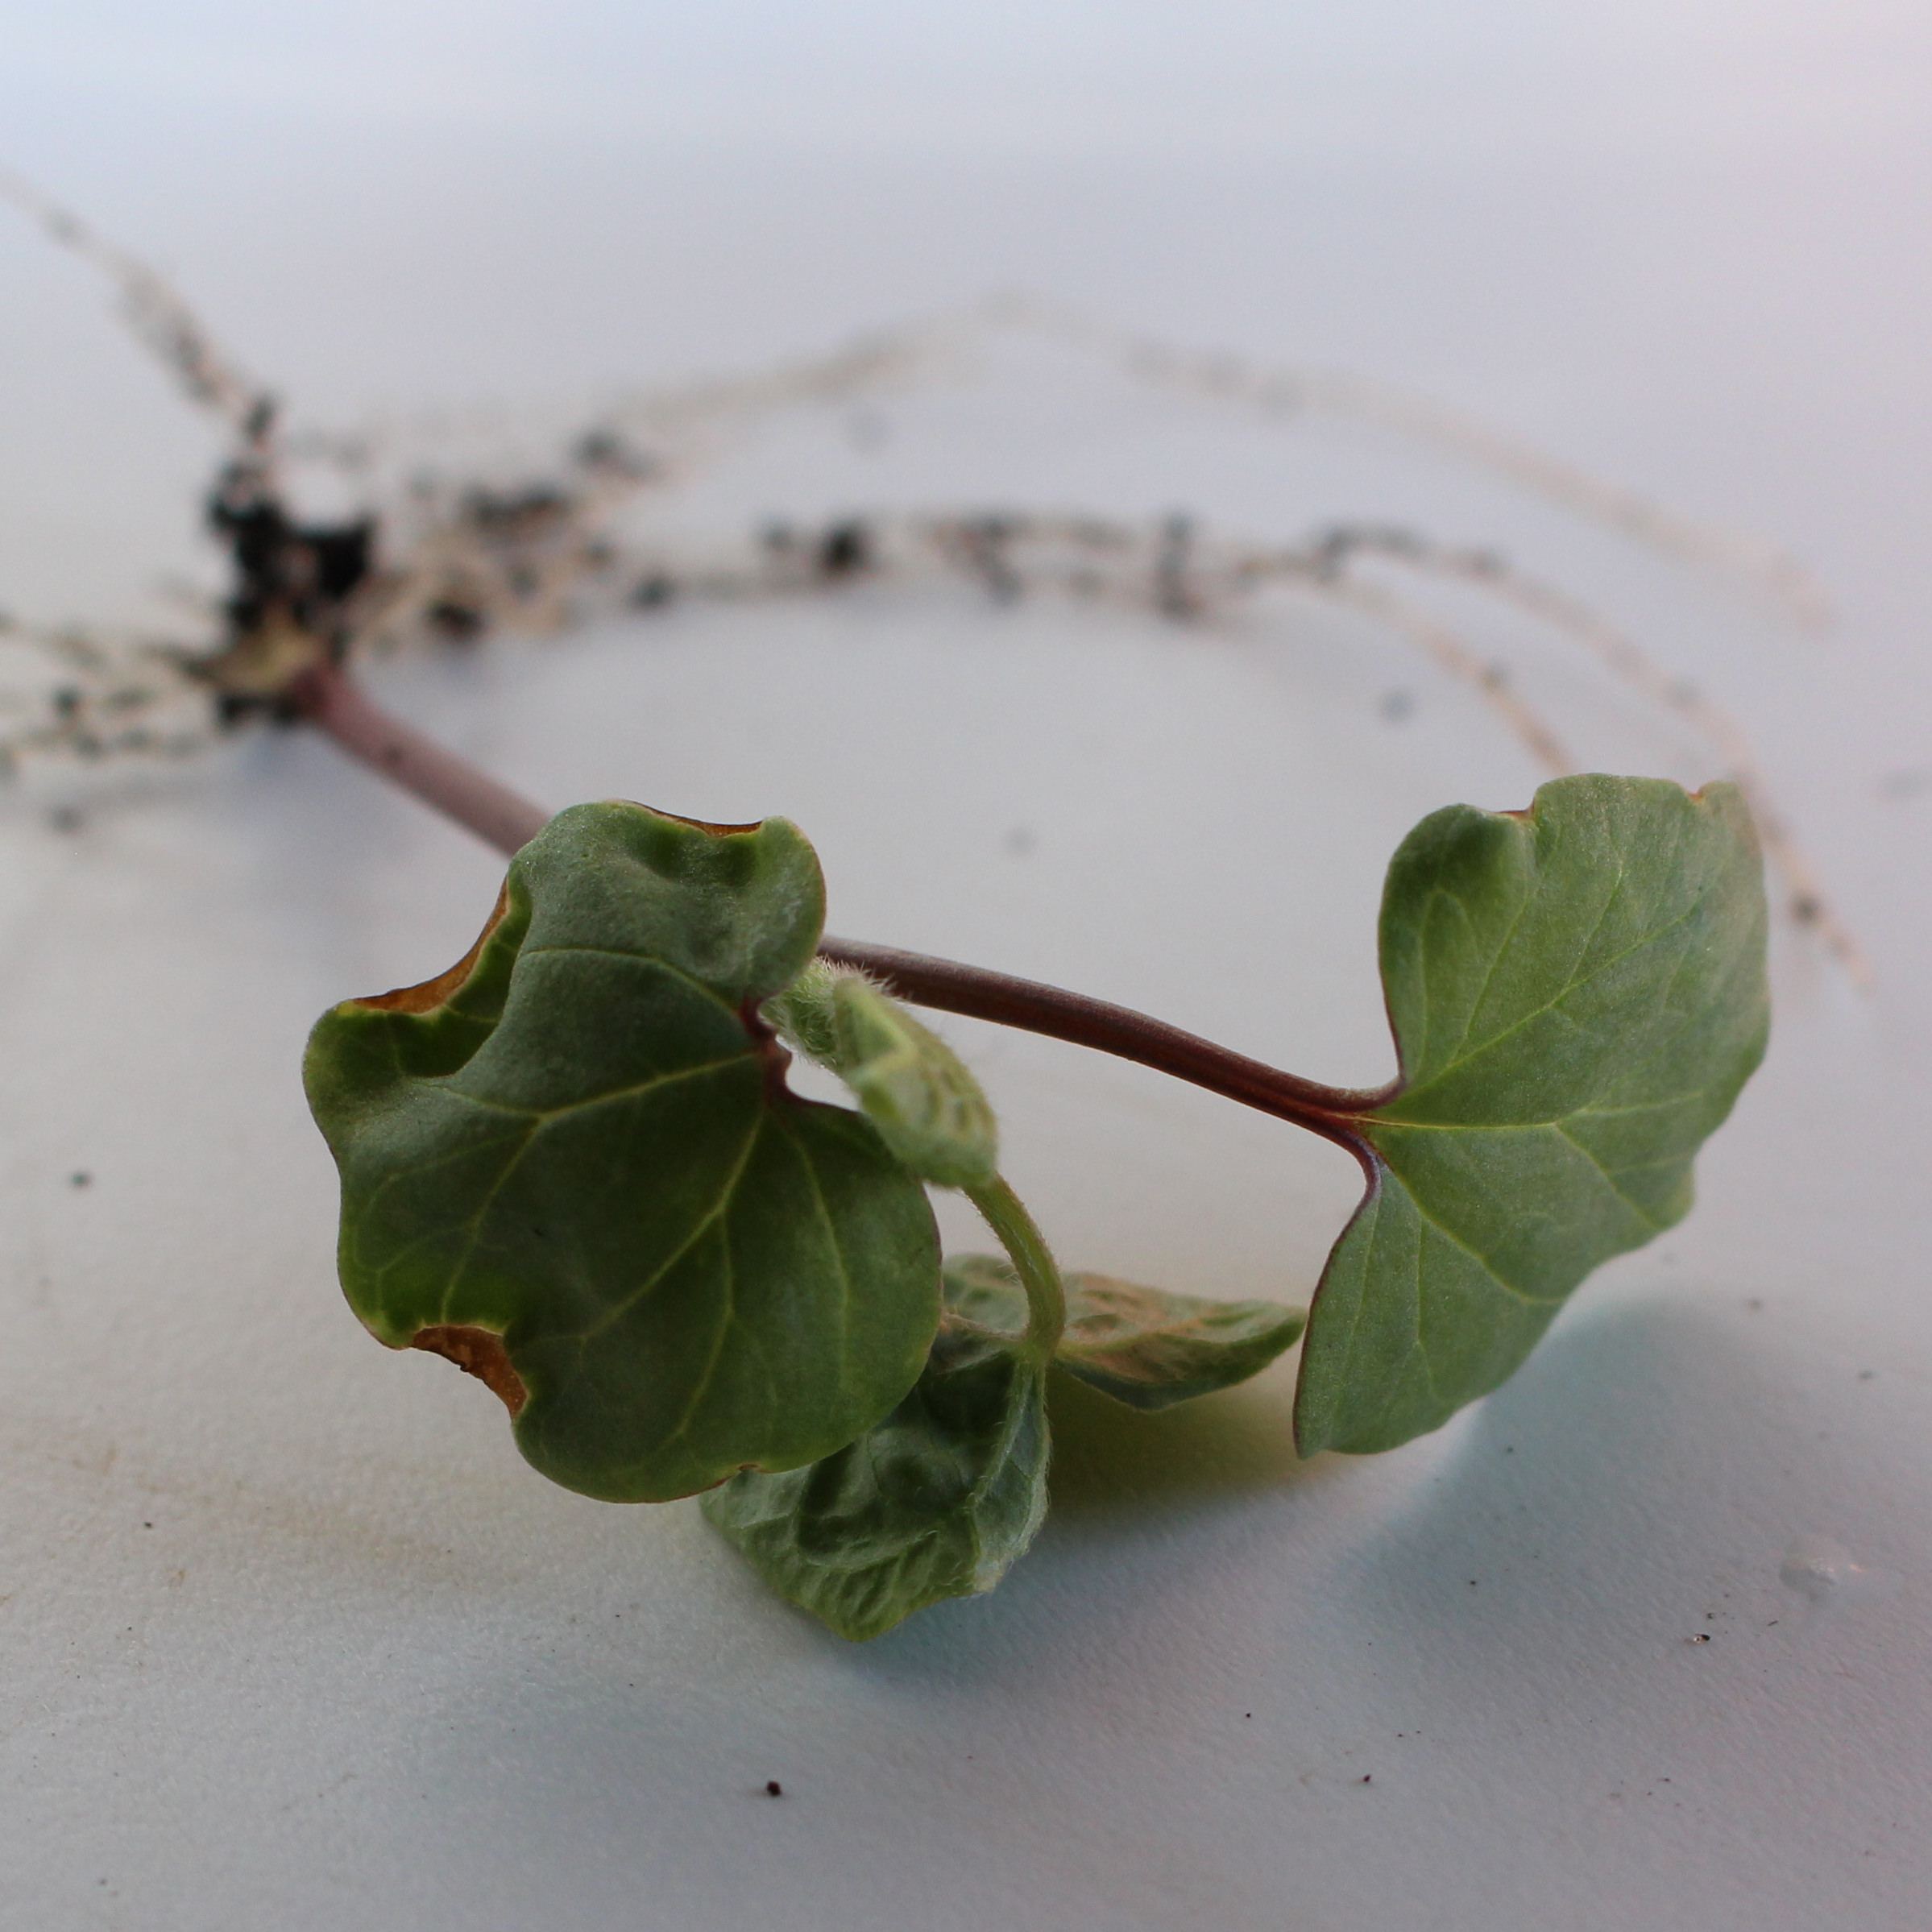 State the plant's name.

Convolvulus arvensis
